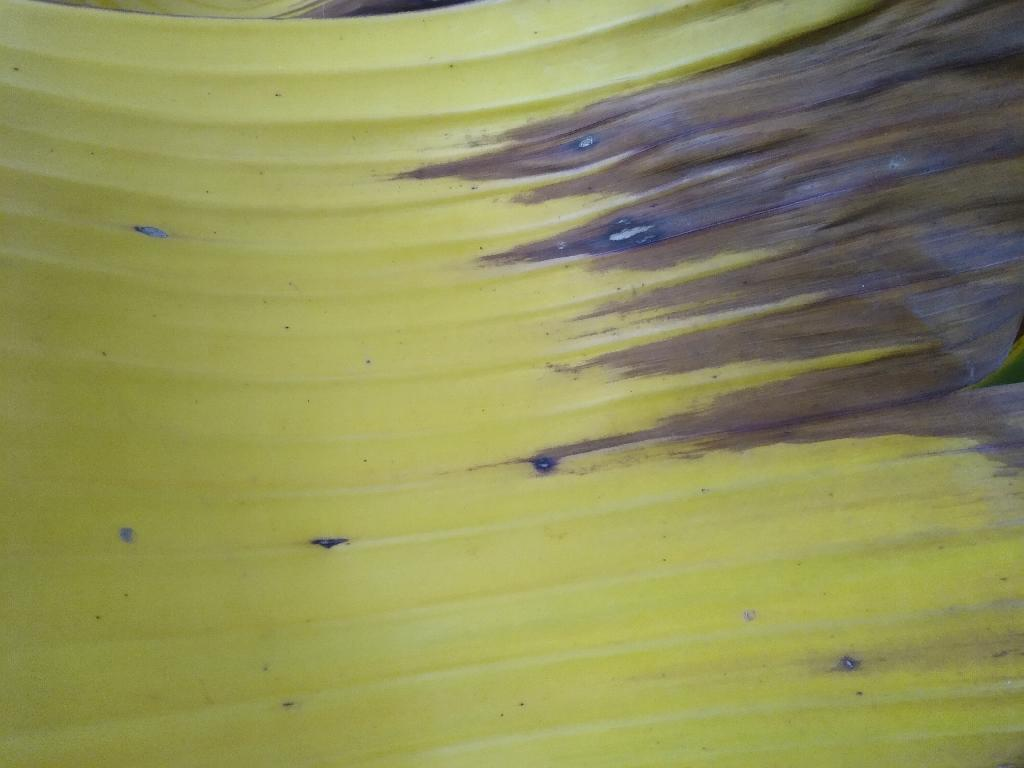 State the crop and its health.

banana, fusarium wilt race 1
